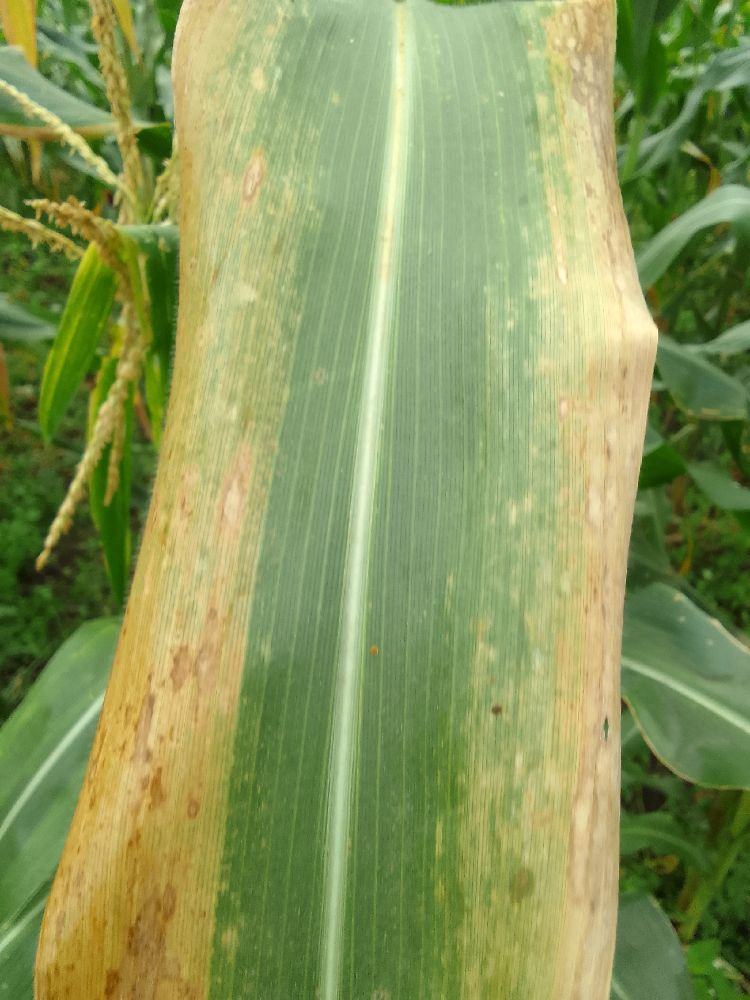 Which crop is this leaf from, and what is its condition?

maize, maize lethal necrosis
